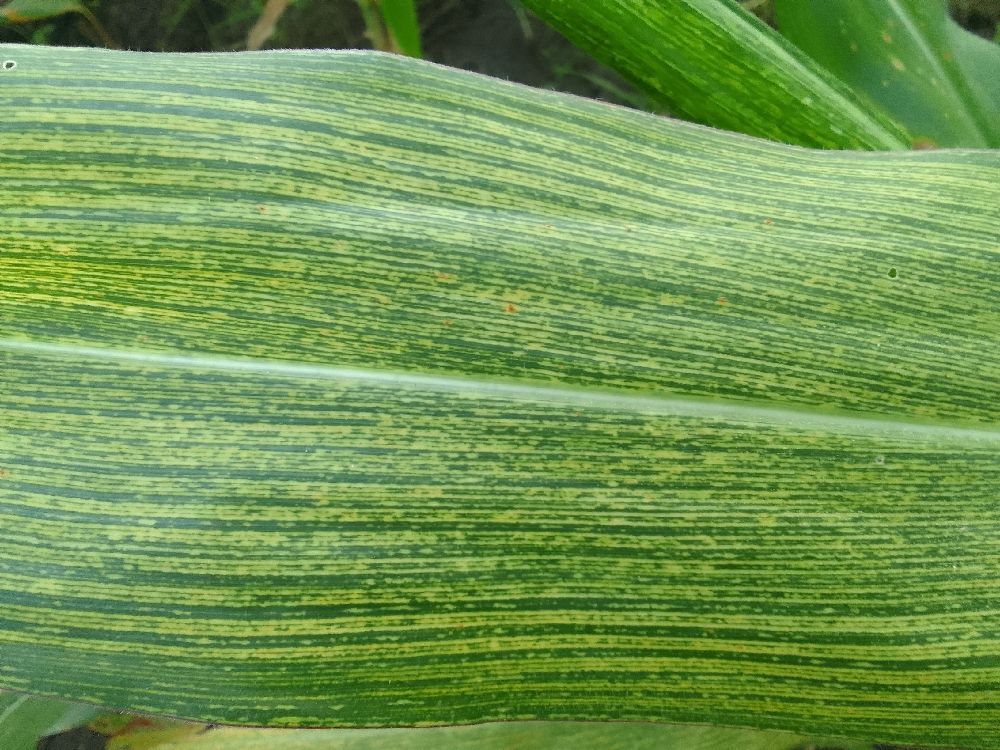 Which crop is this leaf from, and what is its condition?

maize, maize streak virus
